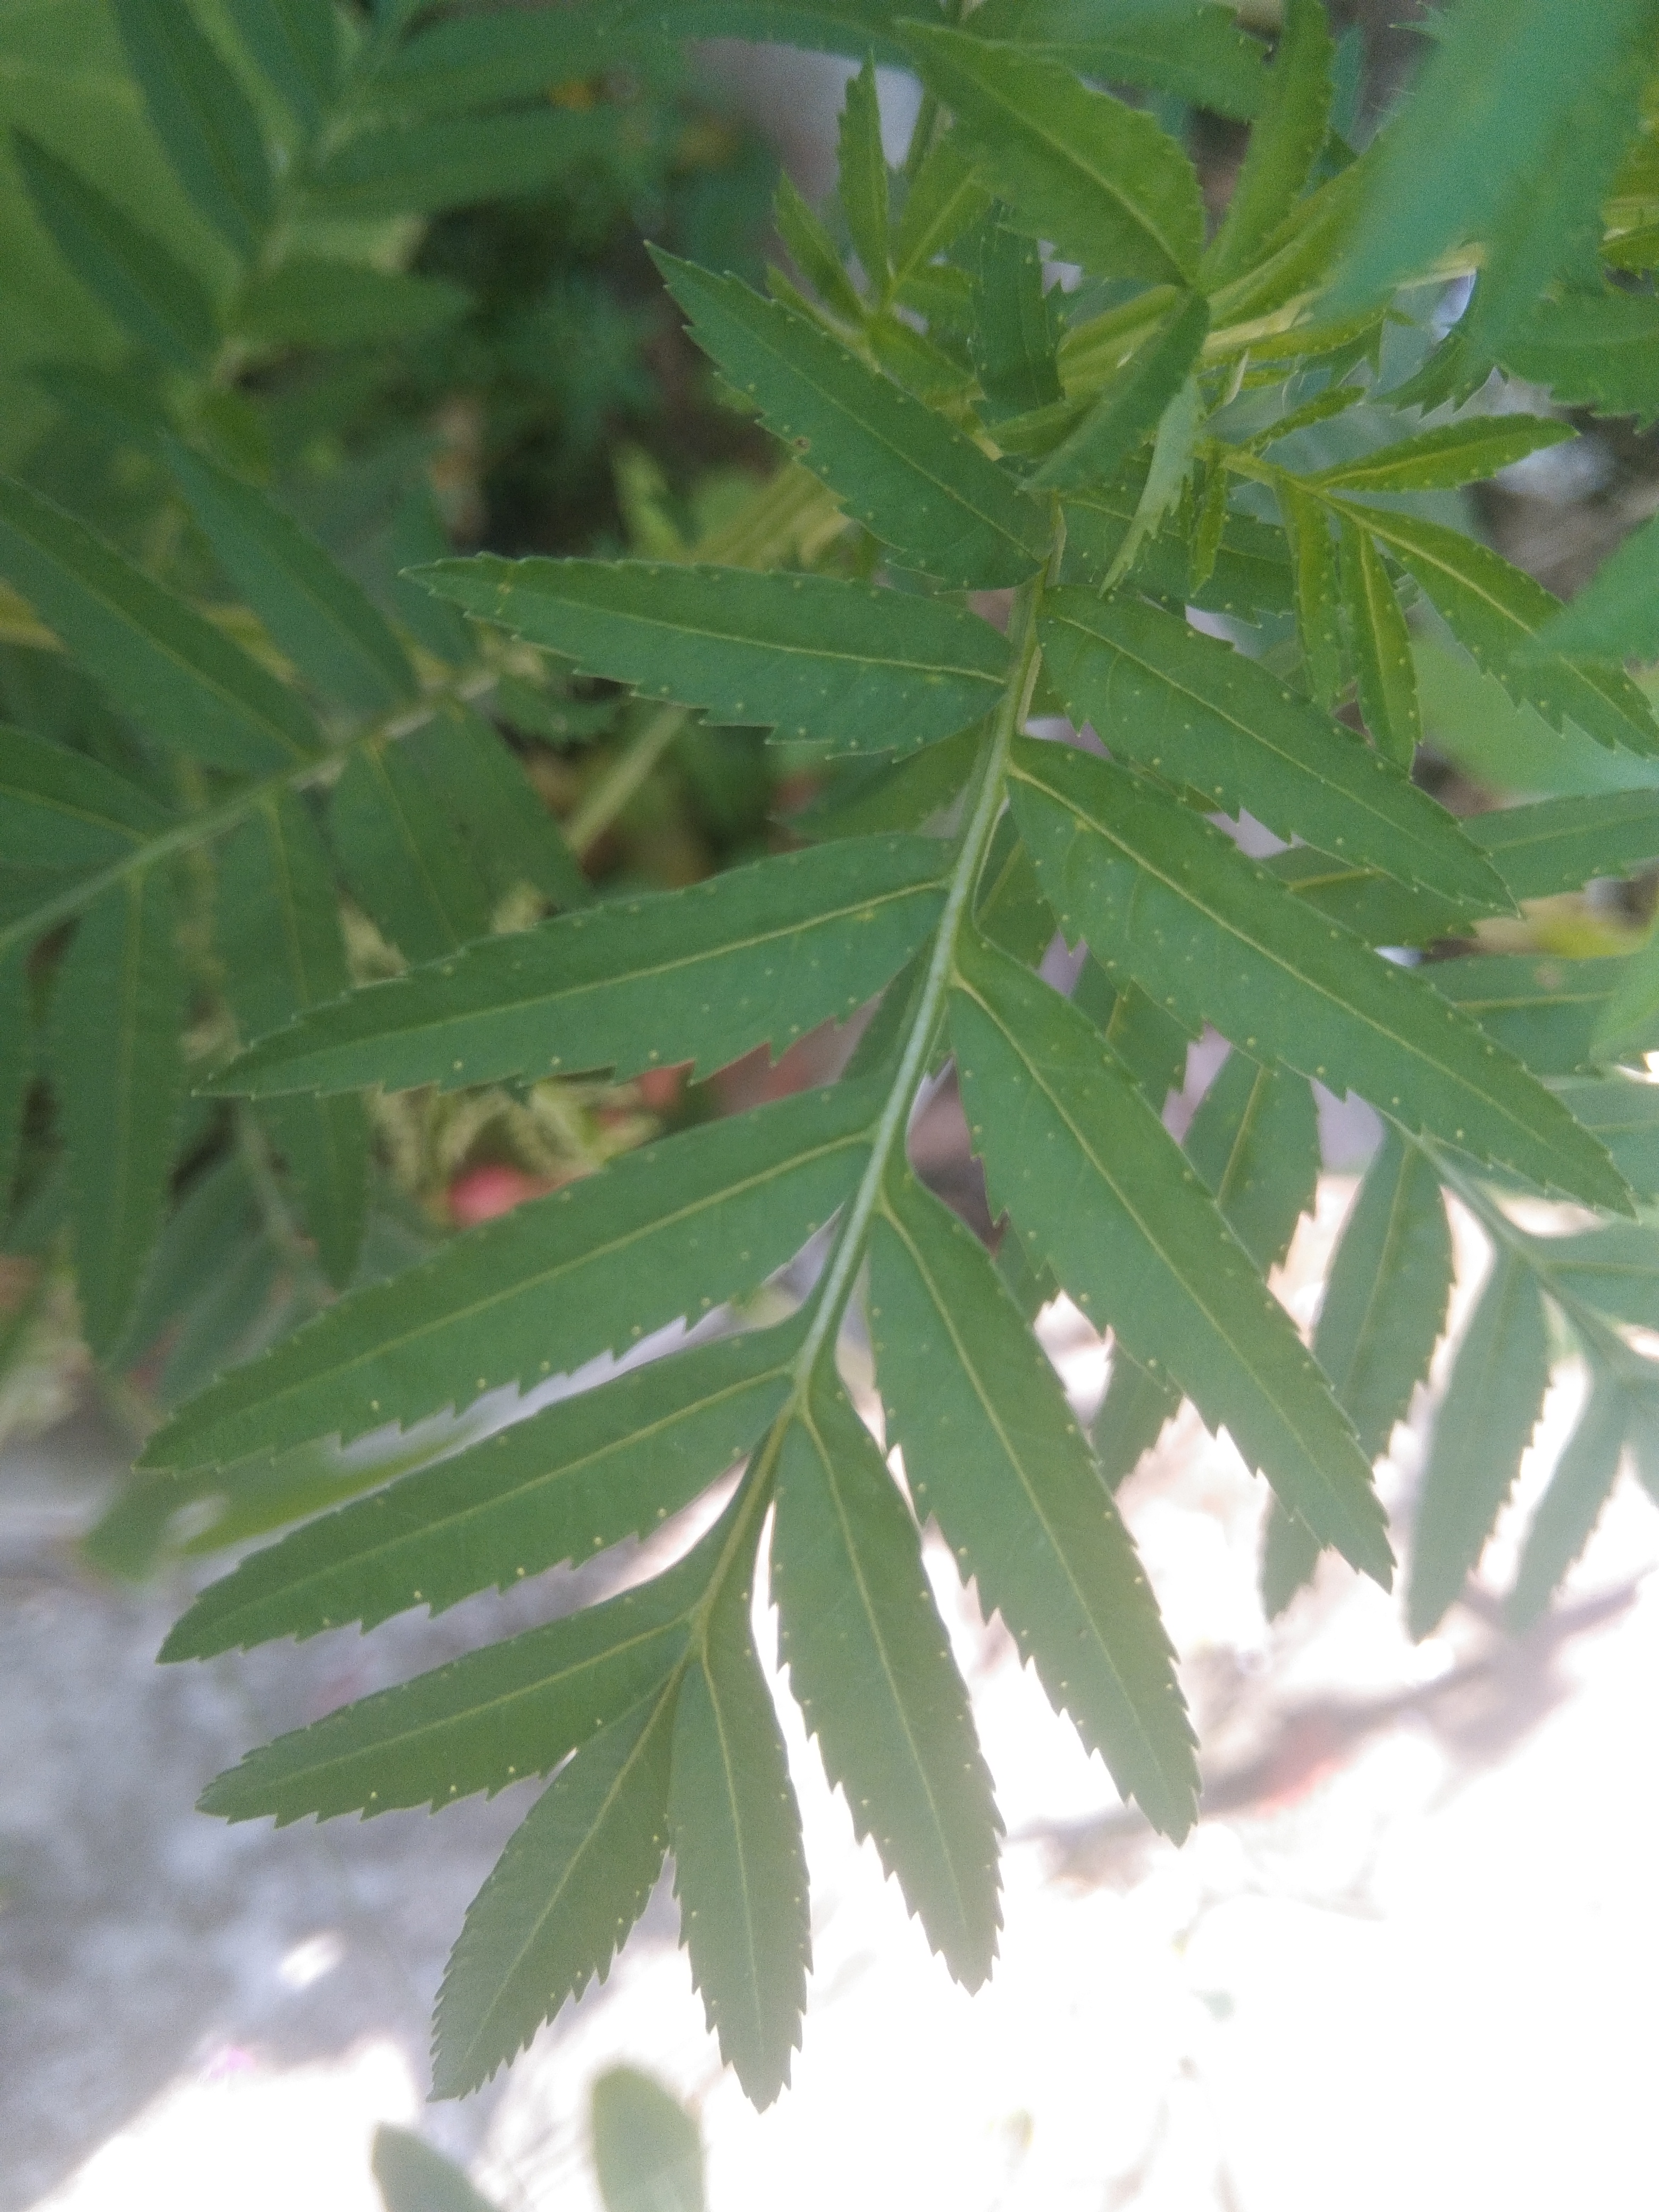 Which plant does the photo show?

marigold
